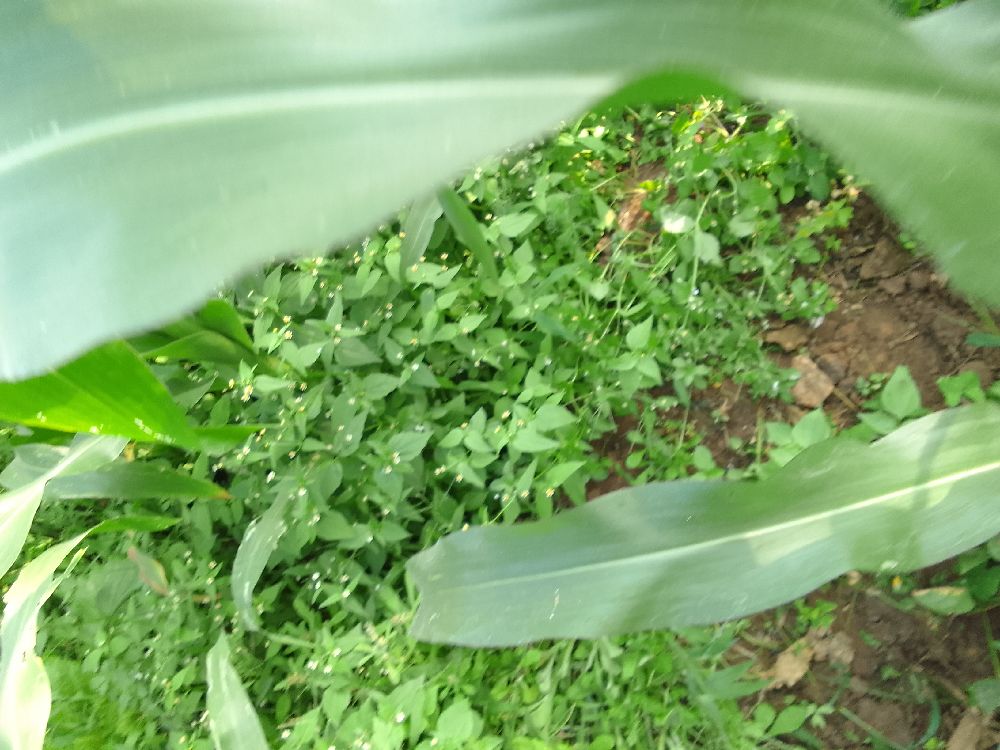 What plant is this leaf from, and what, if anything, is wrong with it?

maize, healthy
